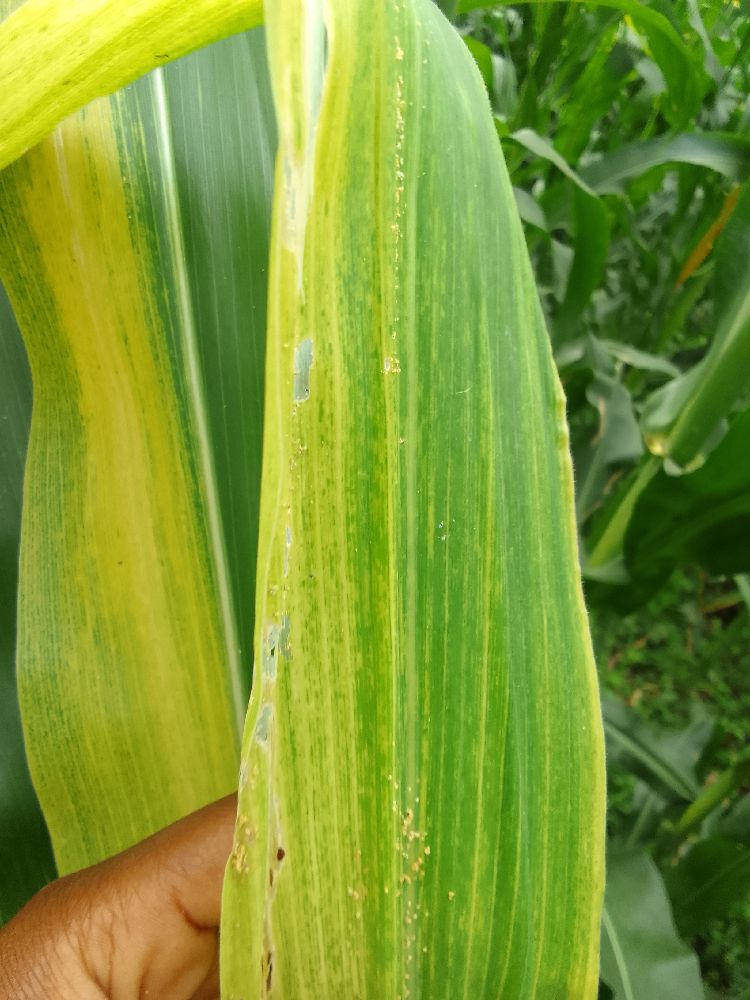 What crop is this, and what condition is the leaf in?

maize, maize lethal necrosis
